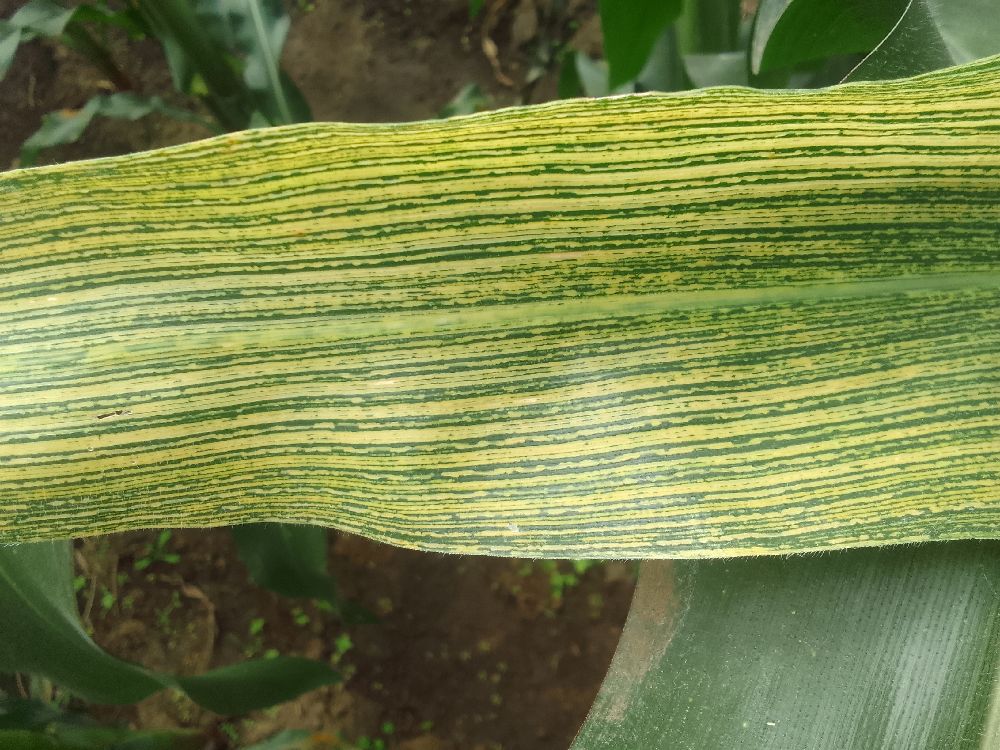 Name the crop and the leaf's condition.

maize, maize streak virus
